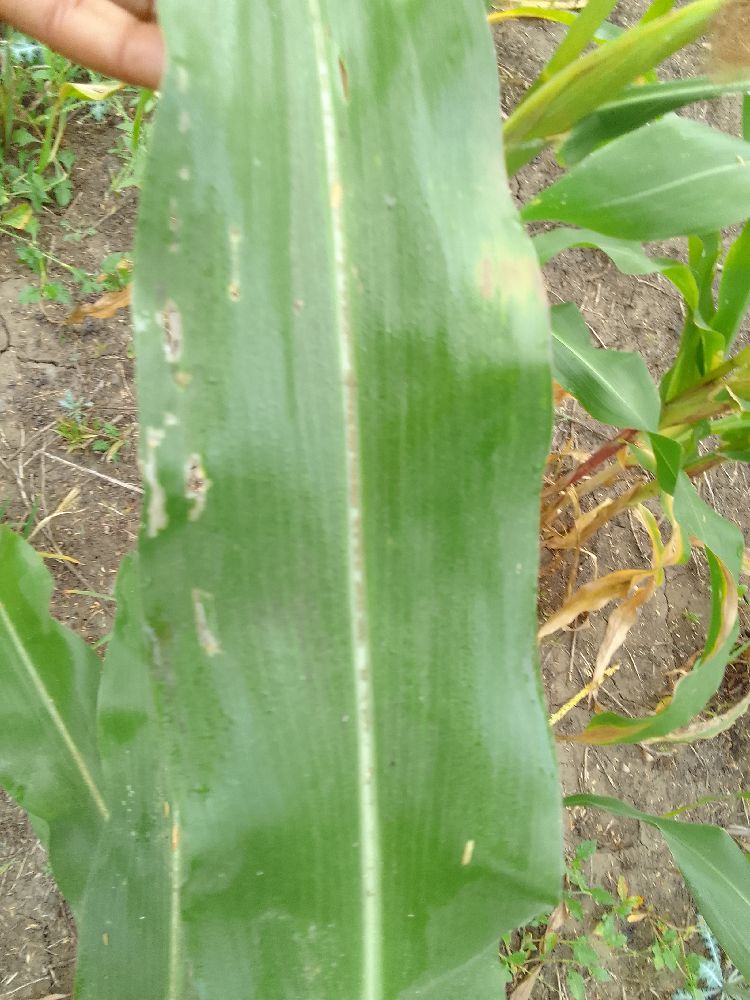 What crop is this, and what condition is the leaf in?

maize, healthy
